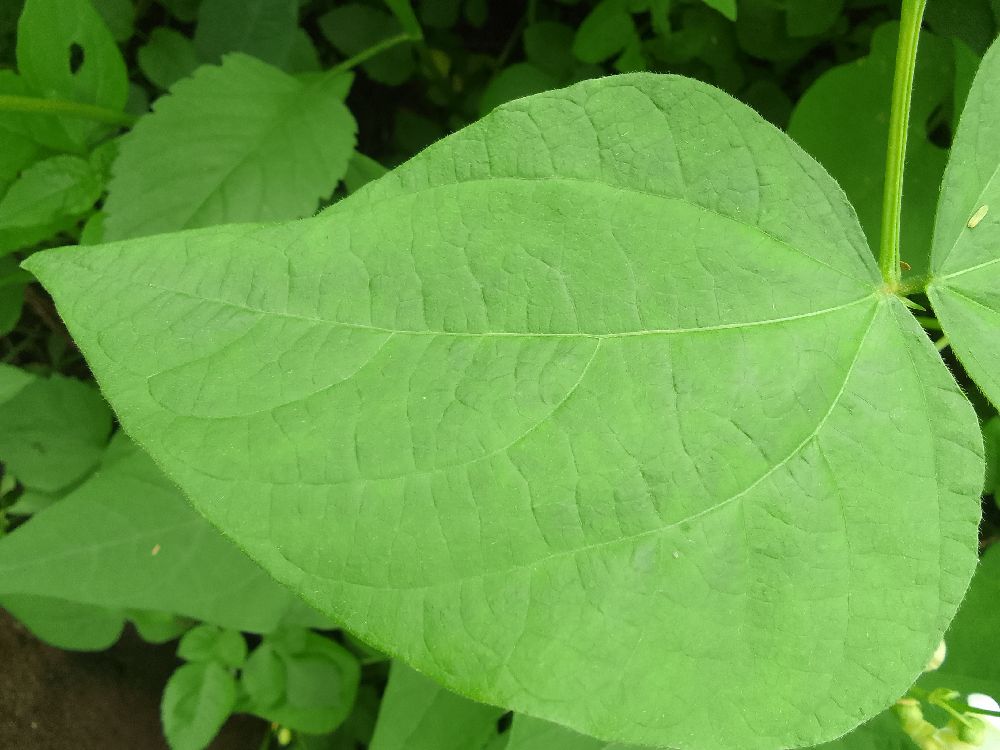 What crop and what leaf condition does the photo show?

common bean, healthy
